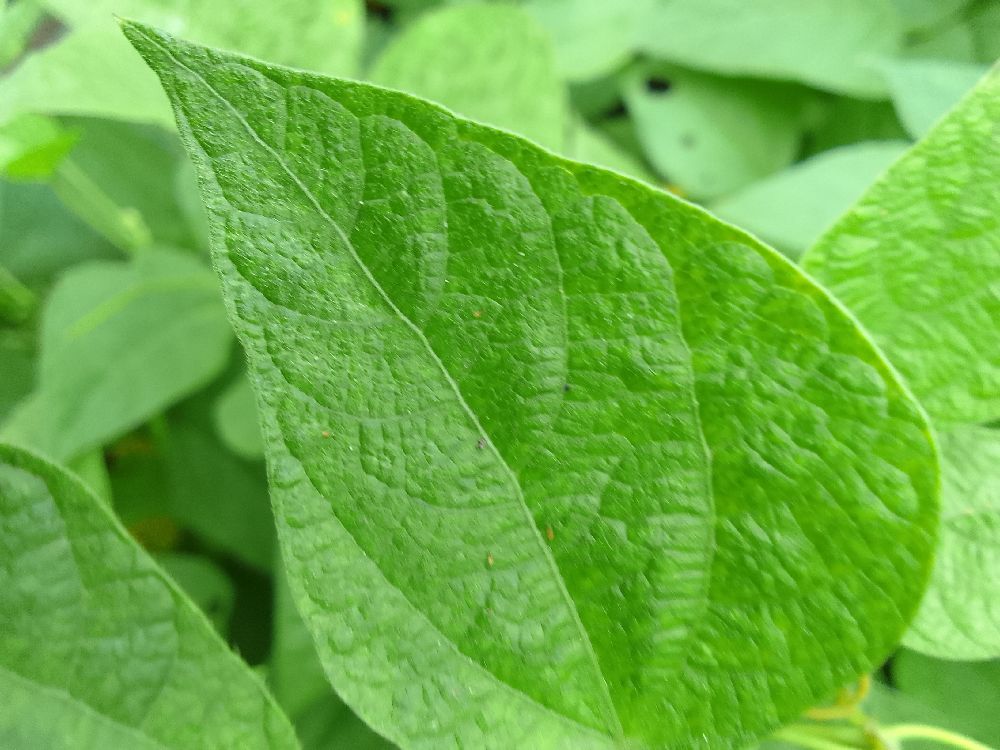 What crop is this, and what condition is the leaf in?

common bean, healthy
